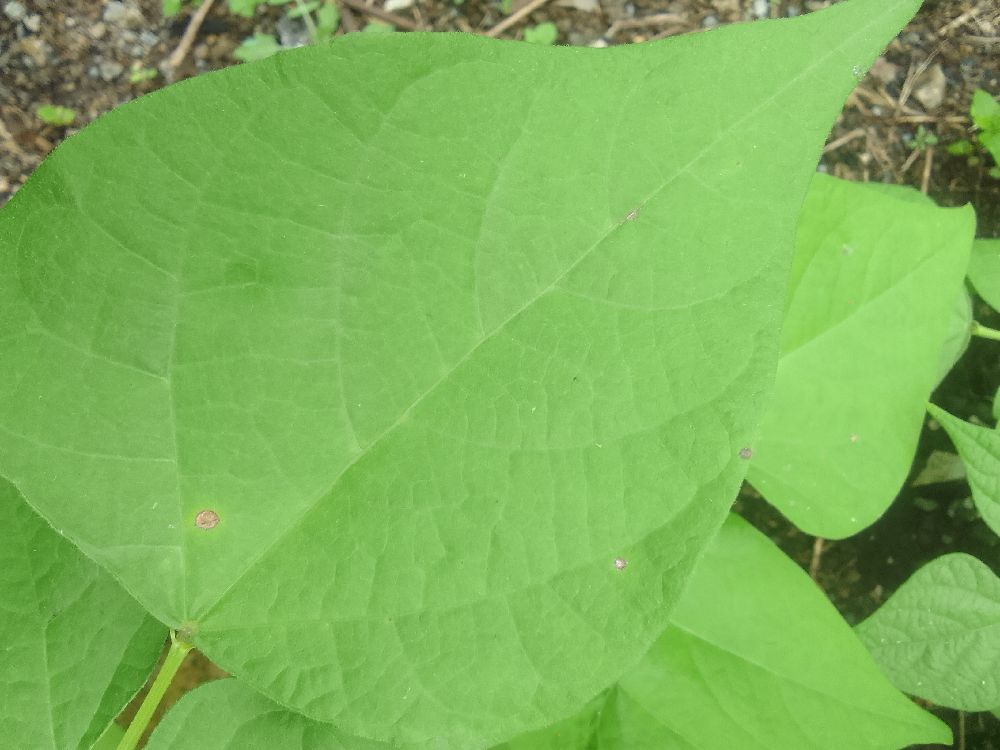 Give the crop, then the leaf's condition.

common bean, healthy
